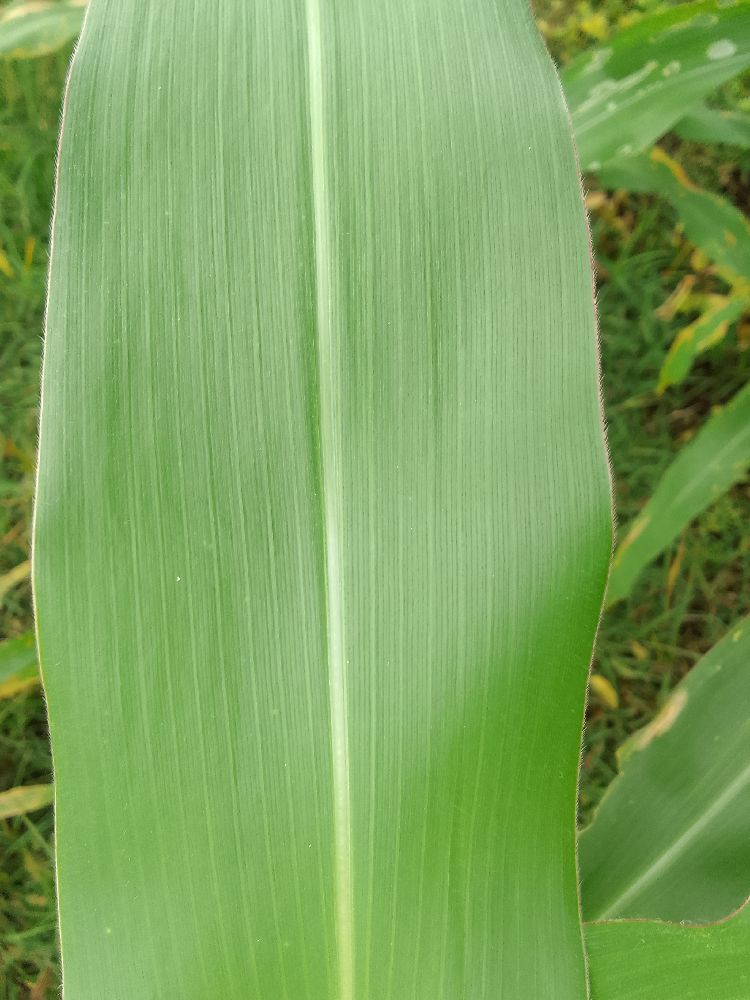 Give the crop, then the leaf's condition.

maize, healthy
